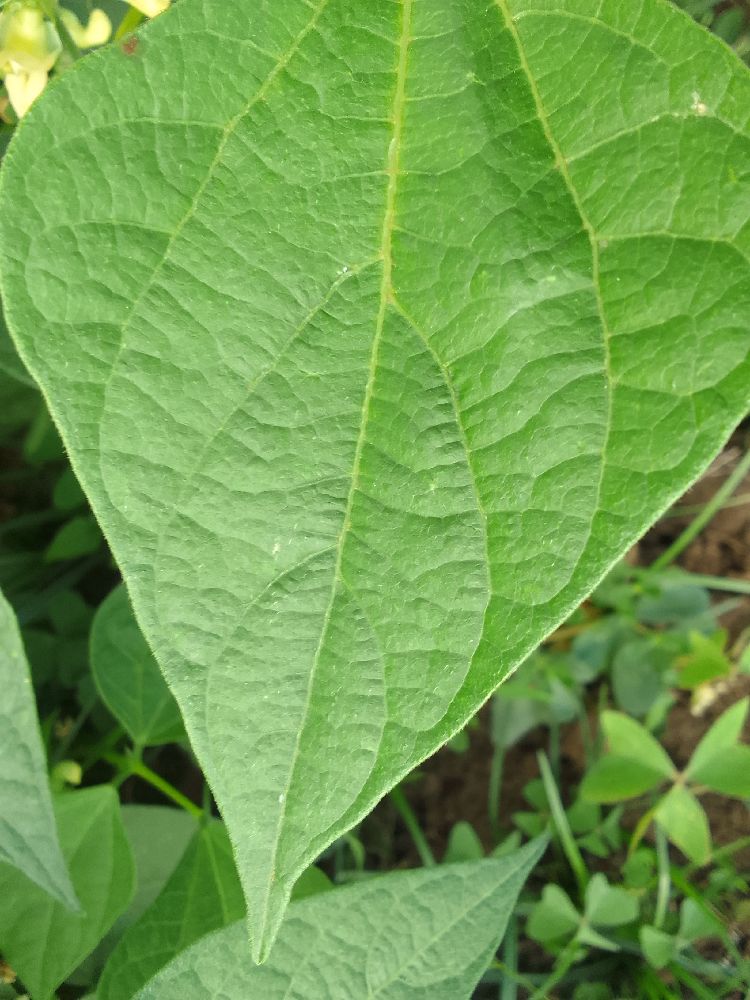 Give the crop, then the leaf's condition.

common bean, healthy
